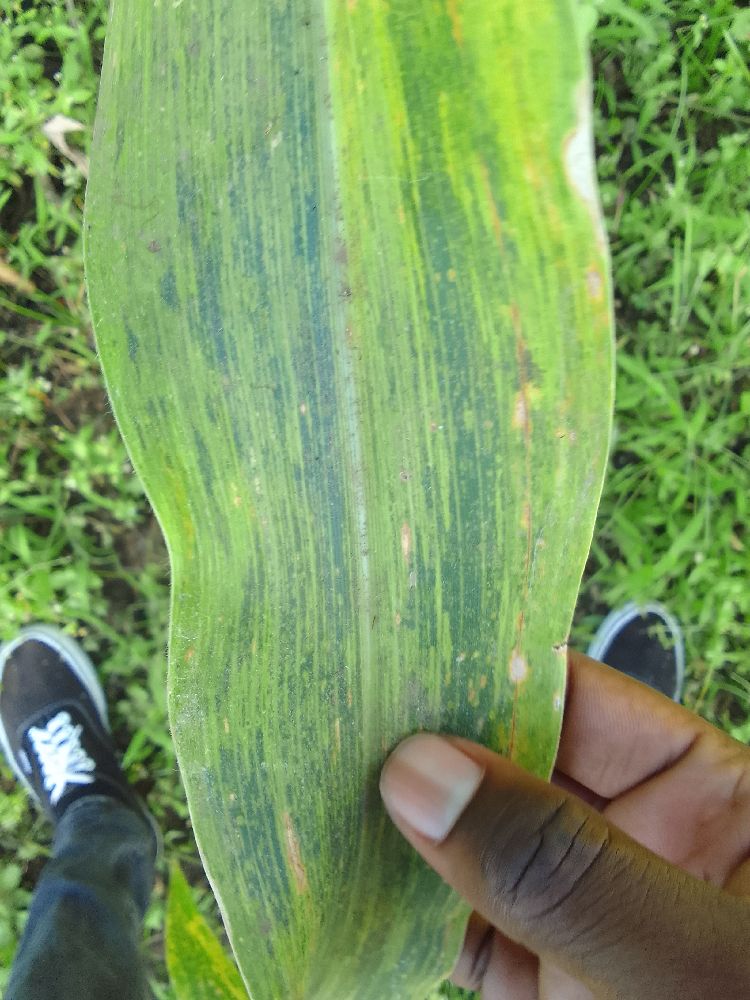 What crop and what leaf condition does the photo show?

maize, maize lethal necrosis
